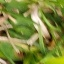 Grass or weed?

grass
